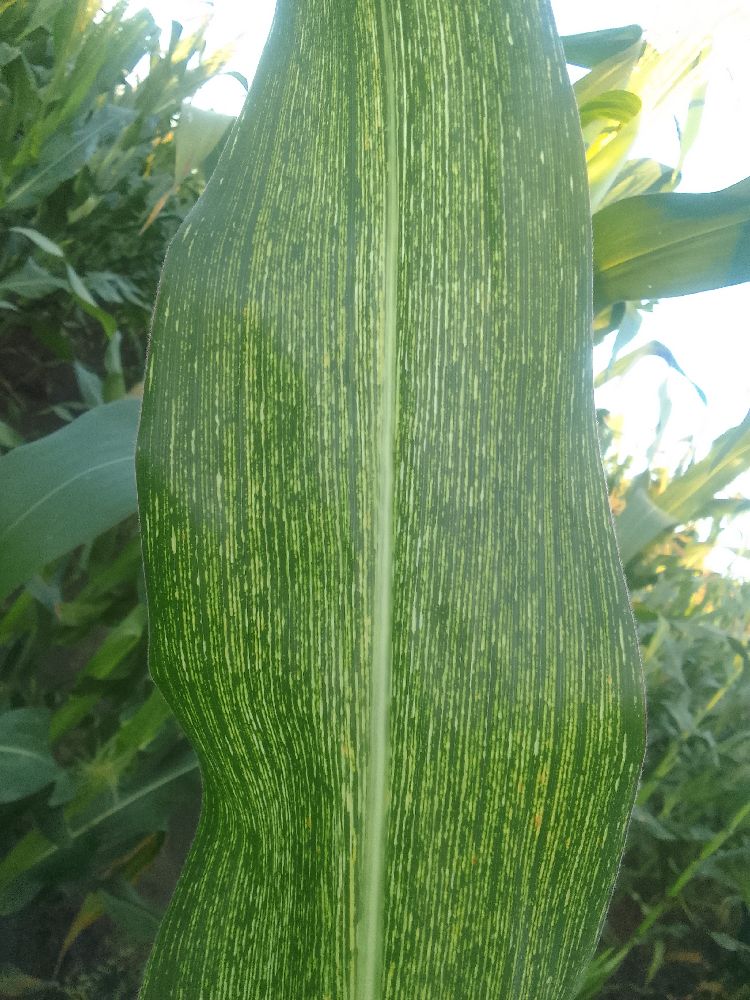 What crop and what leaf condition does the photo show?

maize, maize streak virus
